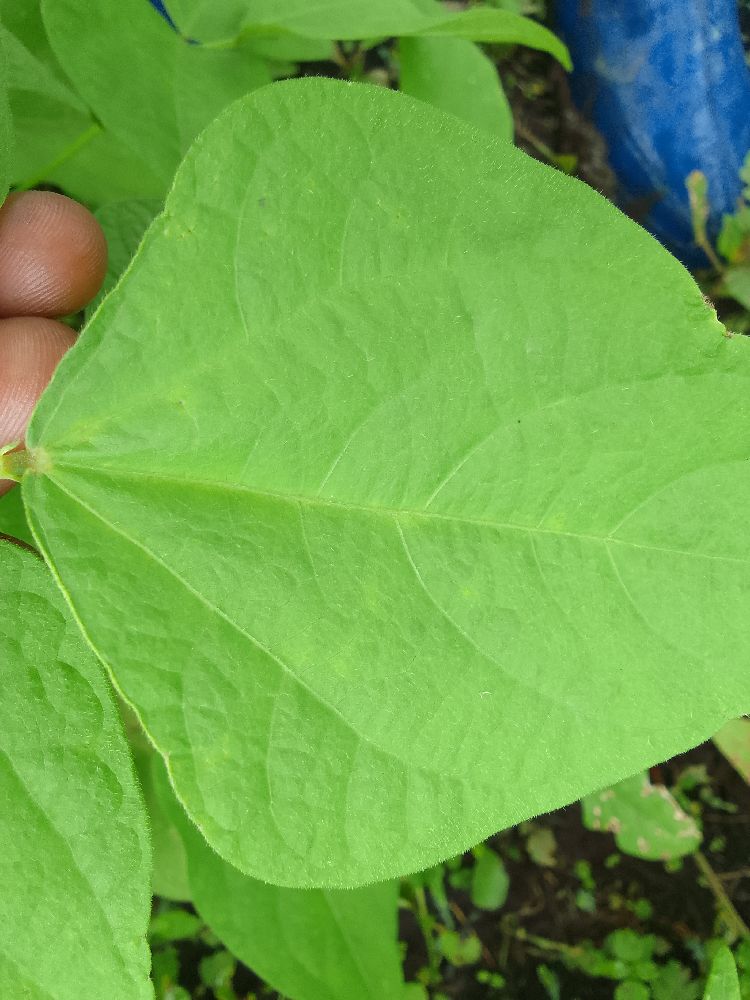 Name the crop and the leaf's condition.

common bean, healthy
